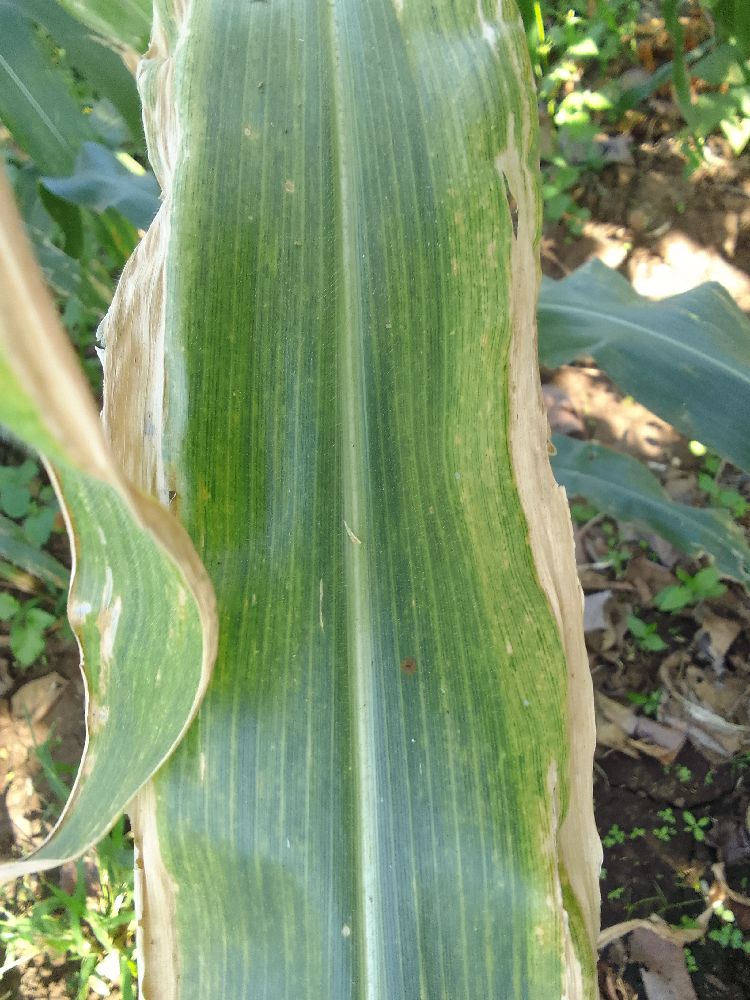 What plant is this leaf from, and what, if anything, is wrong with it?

maize, maize lethal necrosis
